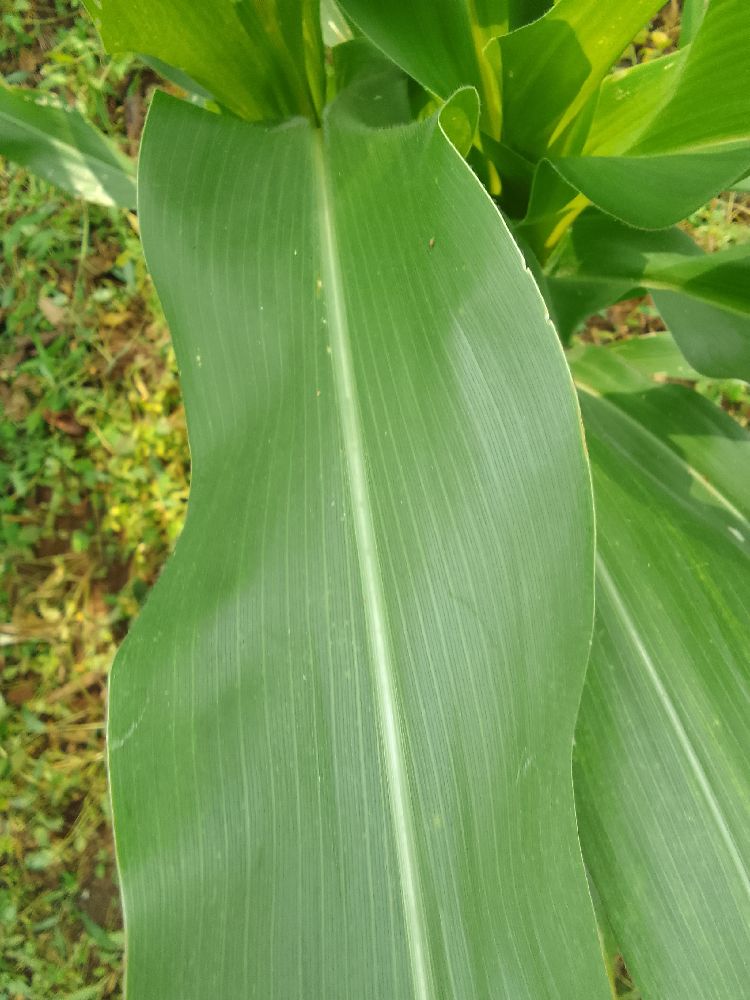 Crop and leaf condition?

maize, healthy
